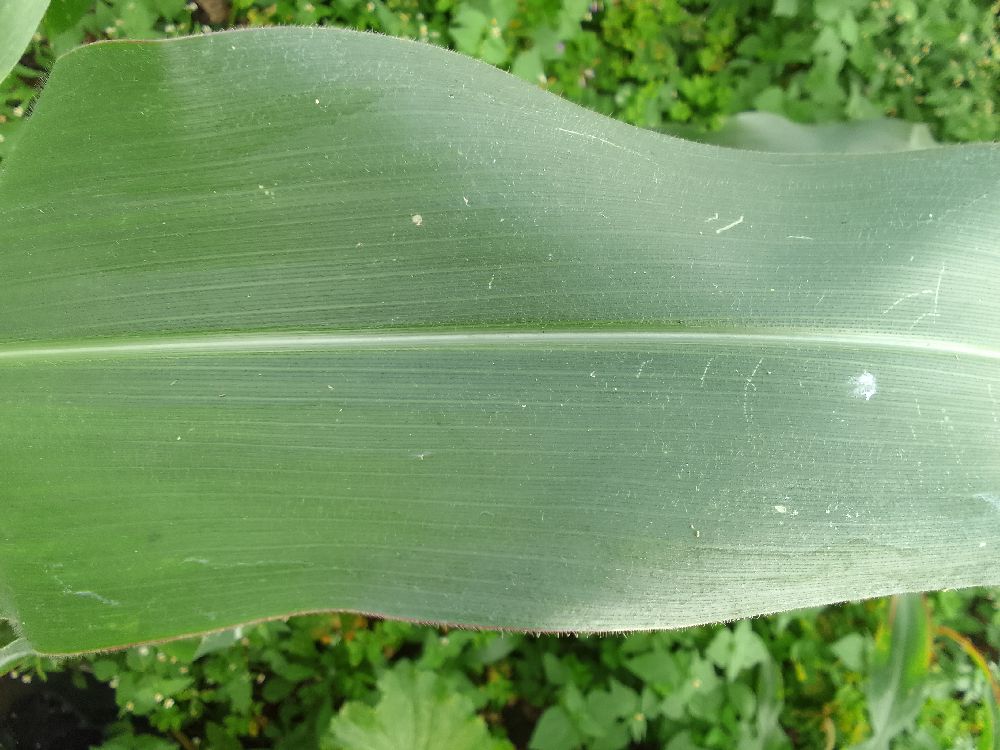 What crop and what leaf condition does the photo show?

maize, healthy
